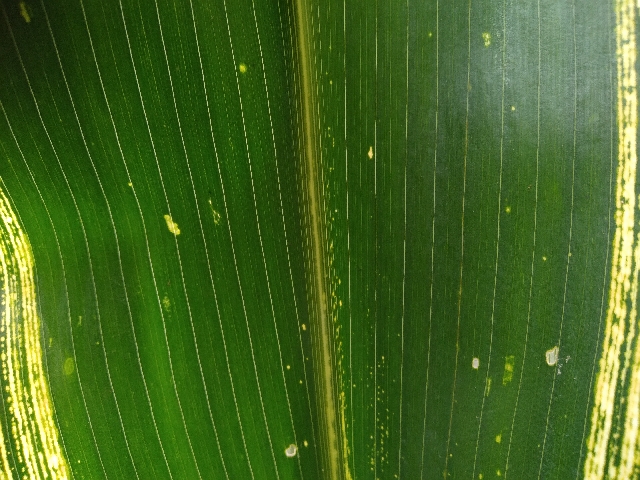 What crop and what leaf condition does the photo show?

maize, maize streak virus
